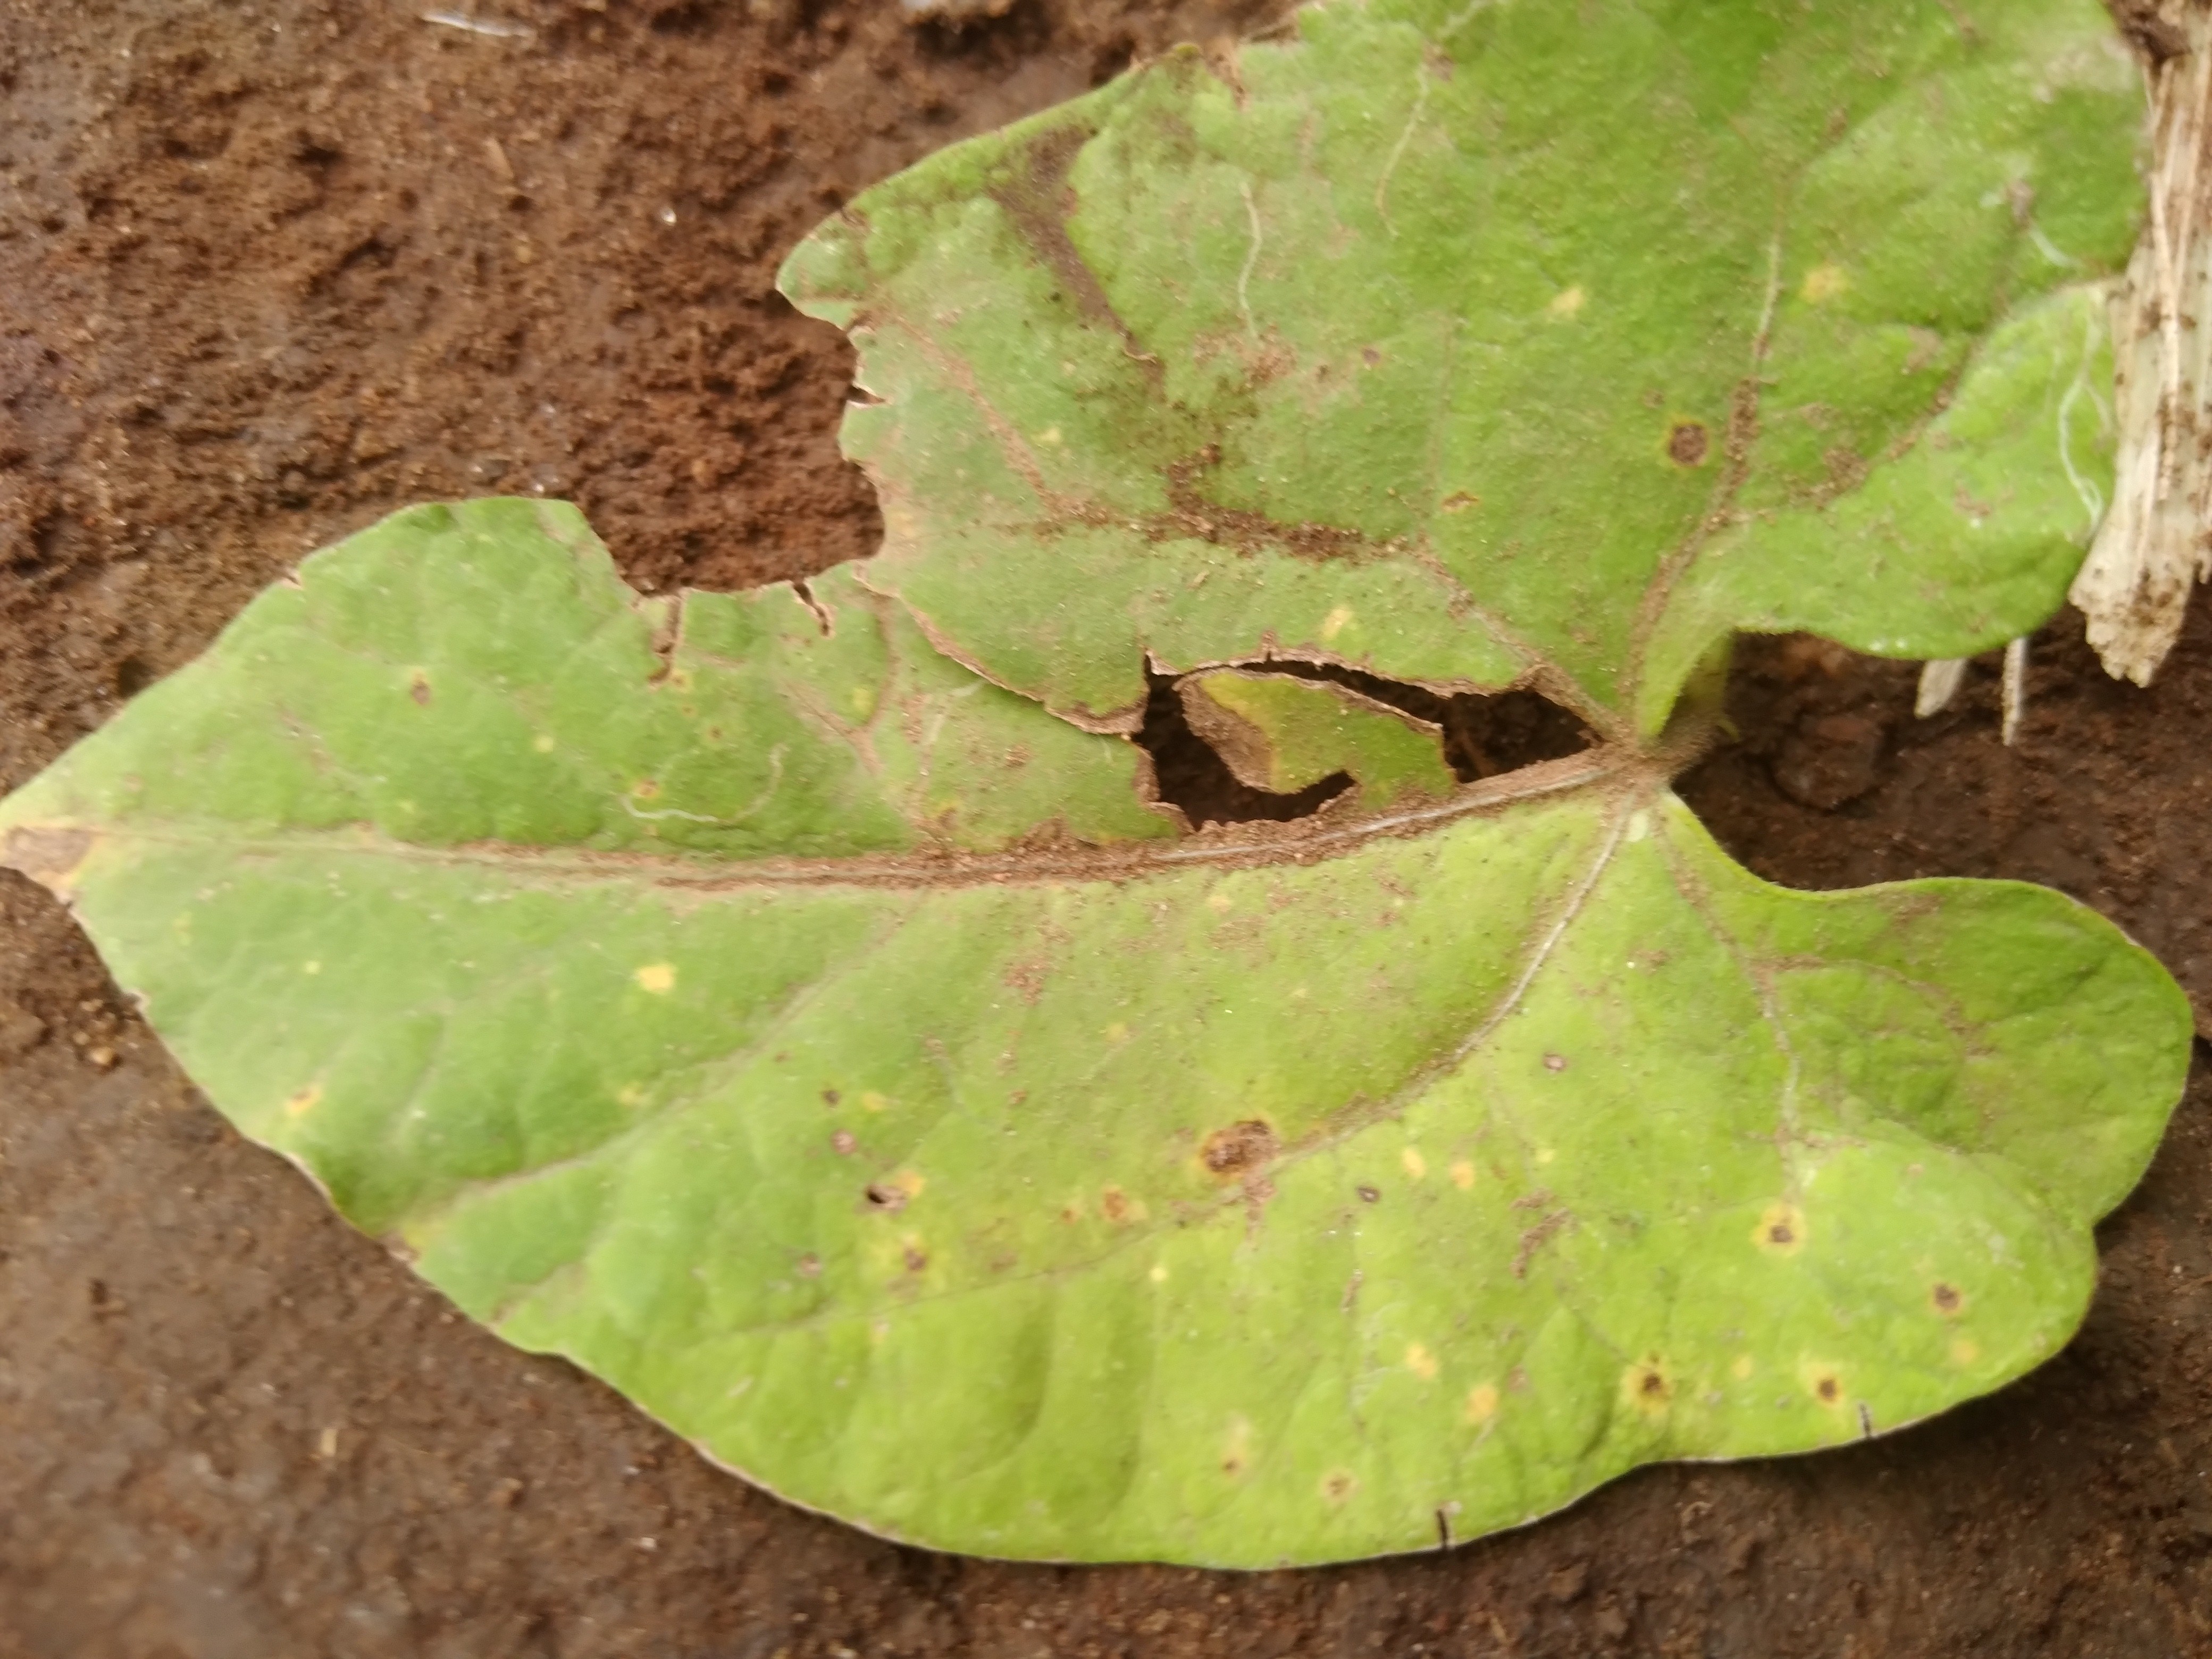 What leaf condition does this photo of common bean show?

rust
